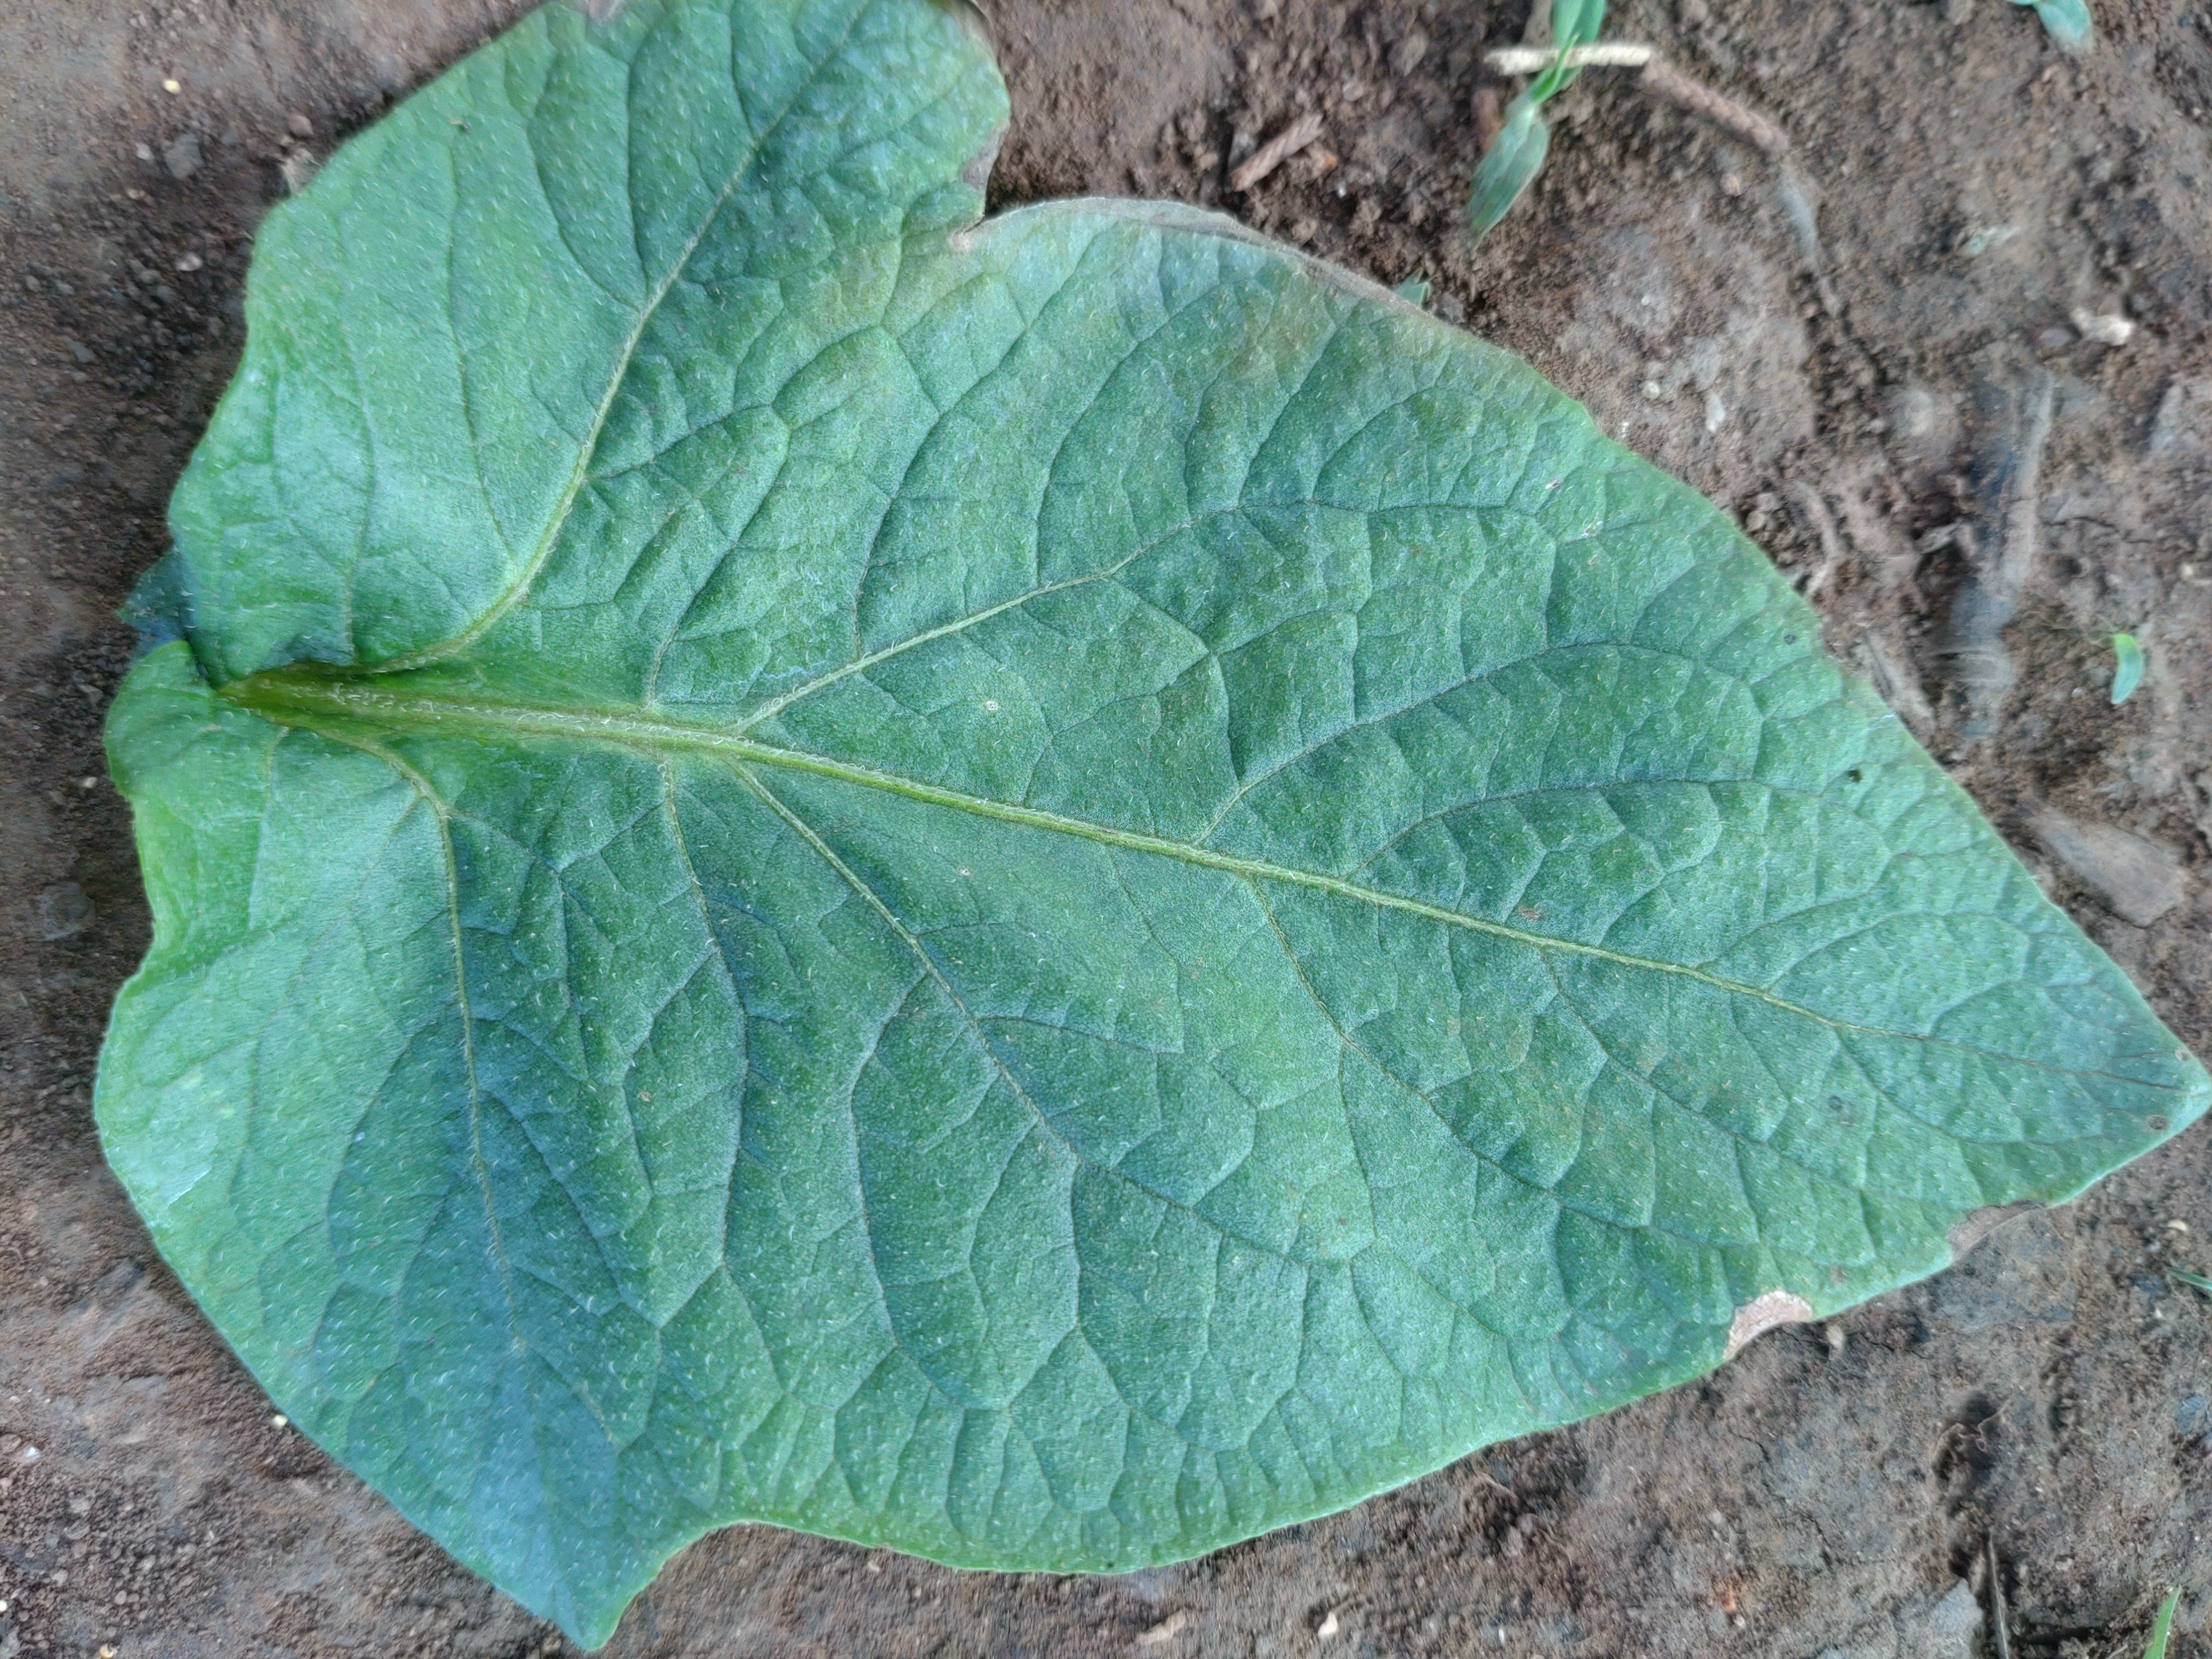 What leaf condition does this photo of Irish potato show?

early blight
